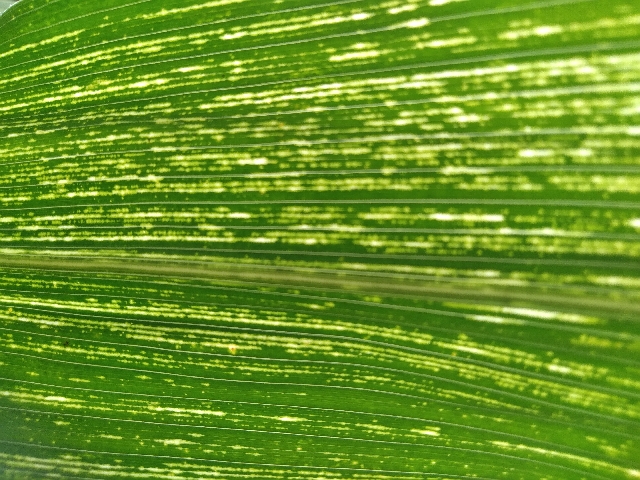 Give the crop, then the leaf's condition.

maize, maize streak virus
